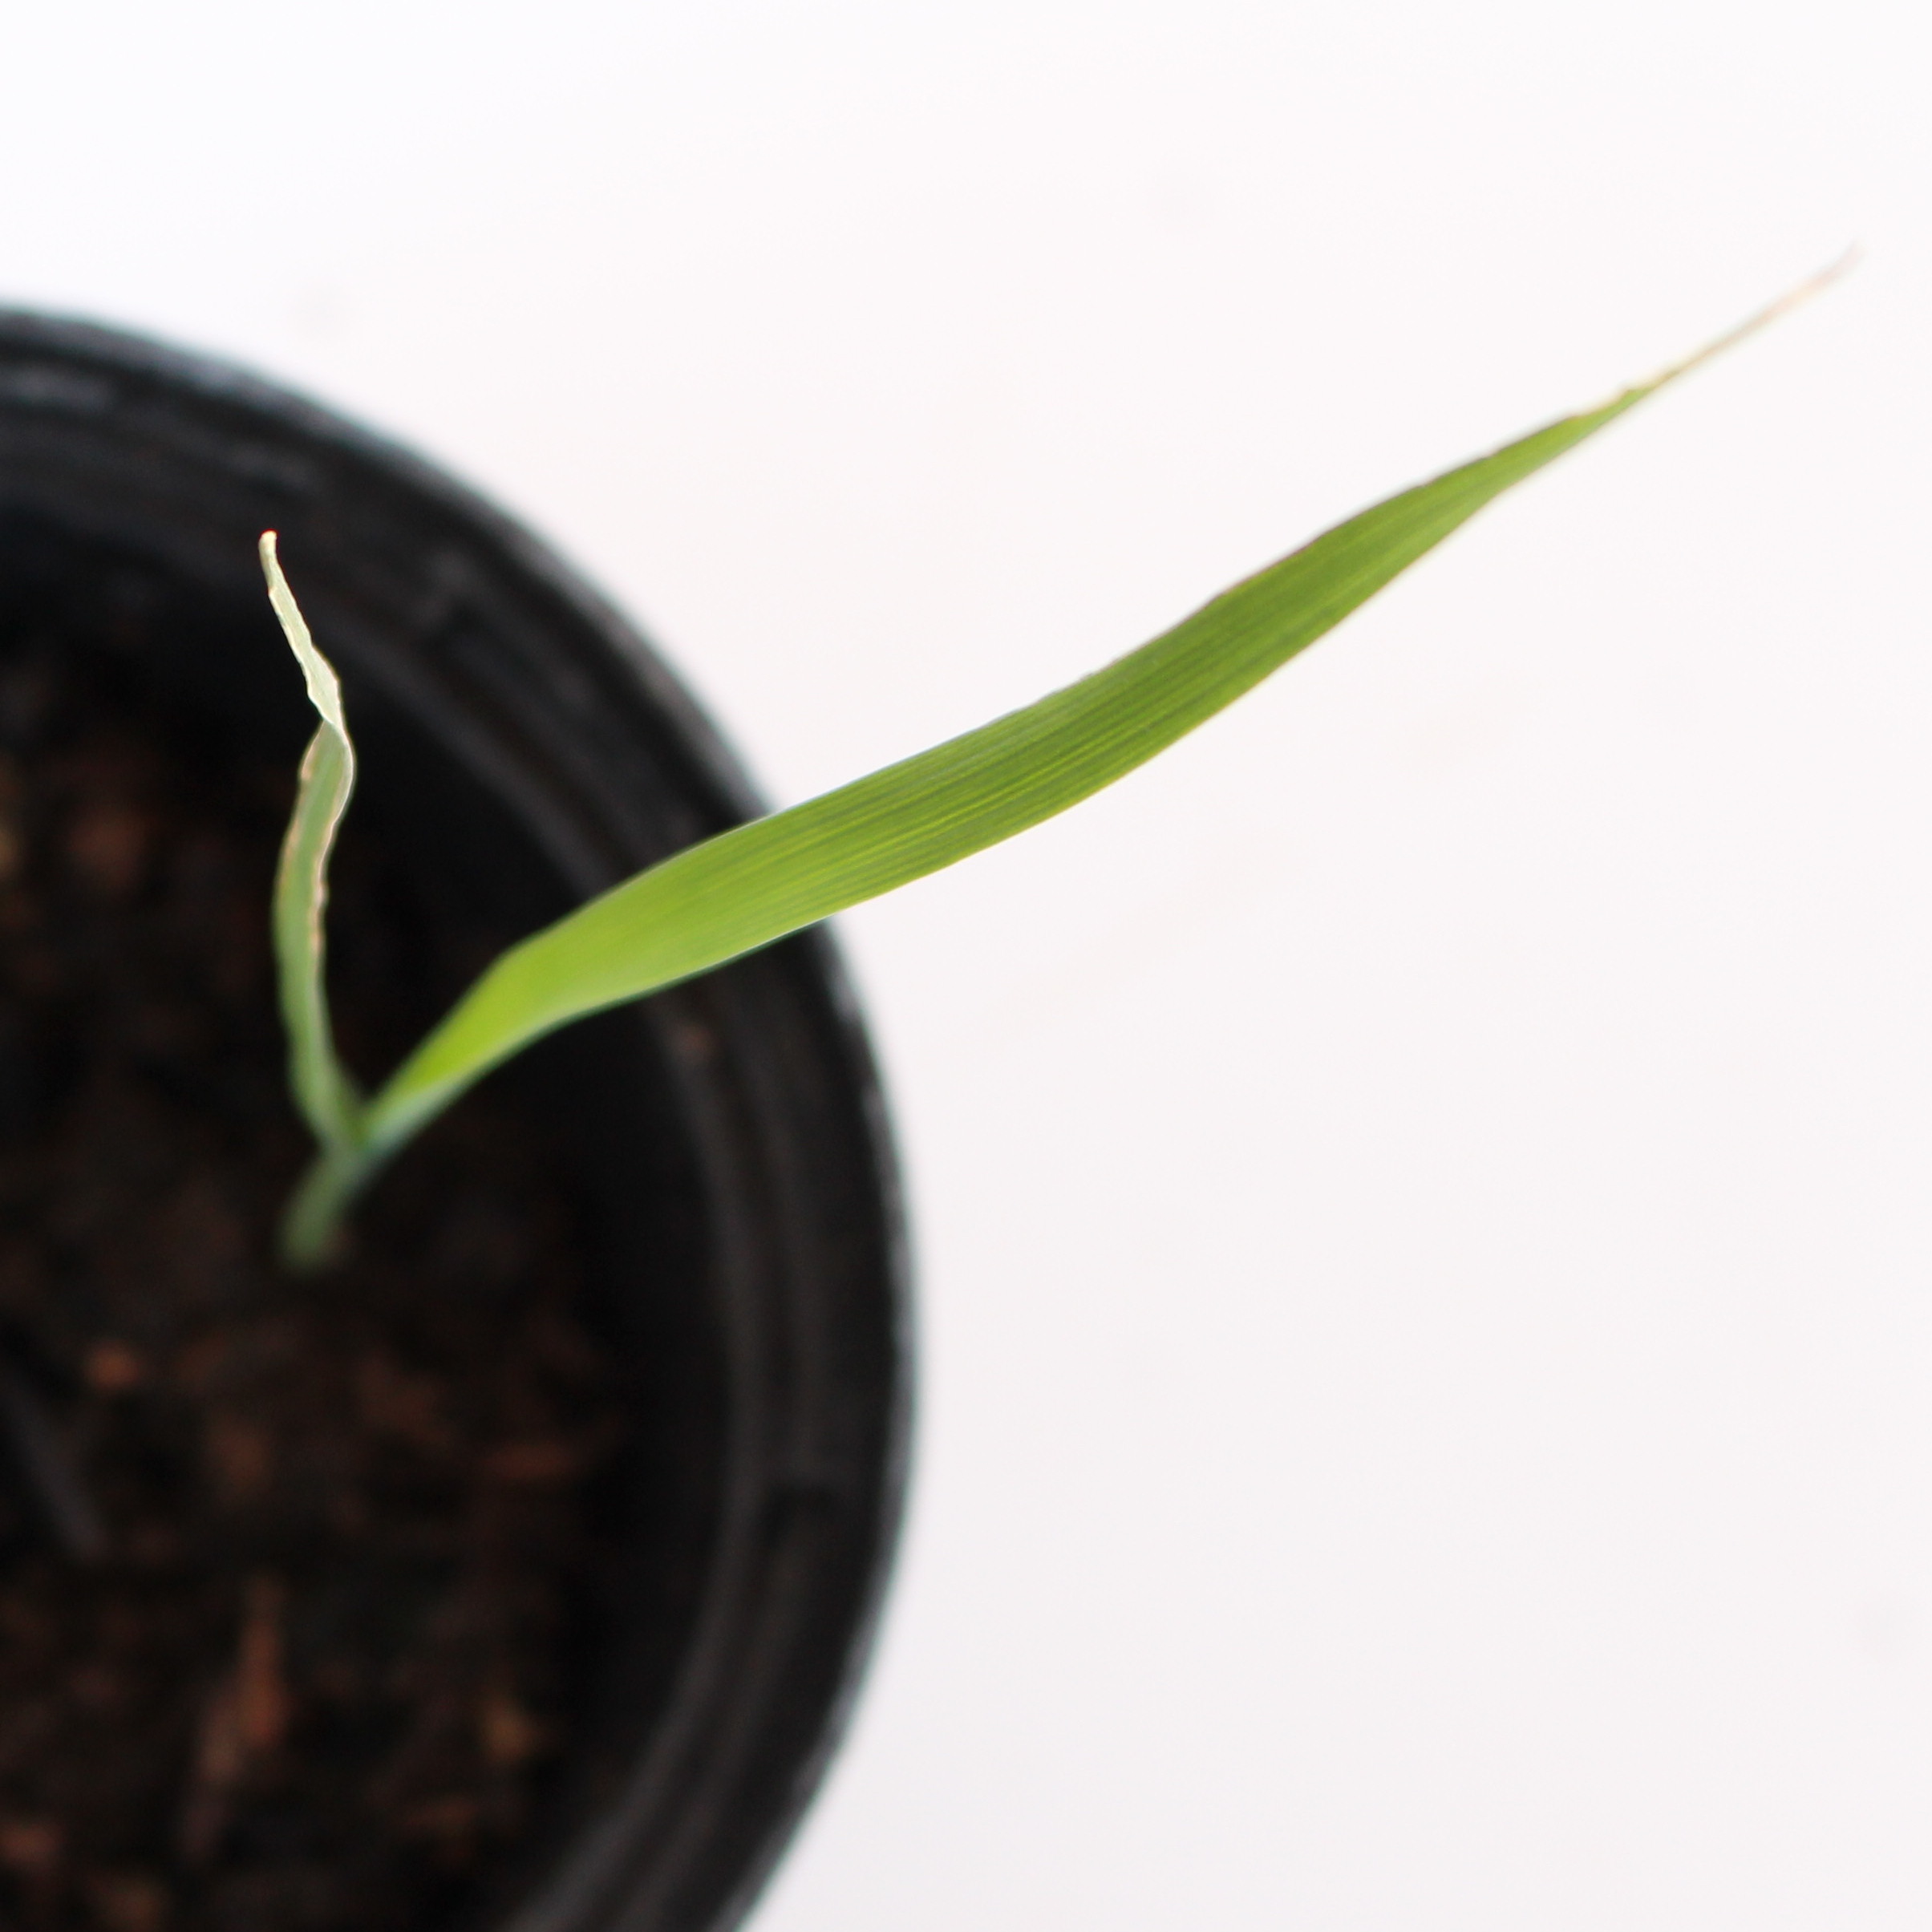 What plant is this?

Avena sterilis
